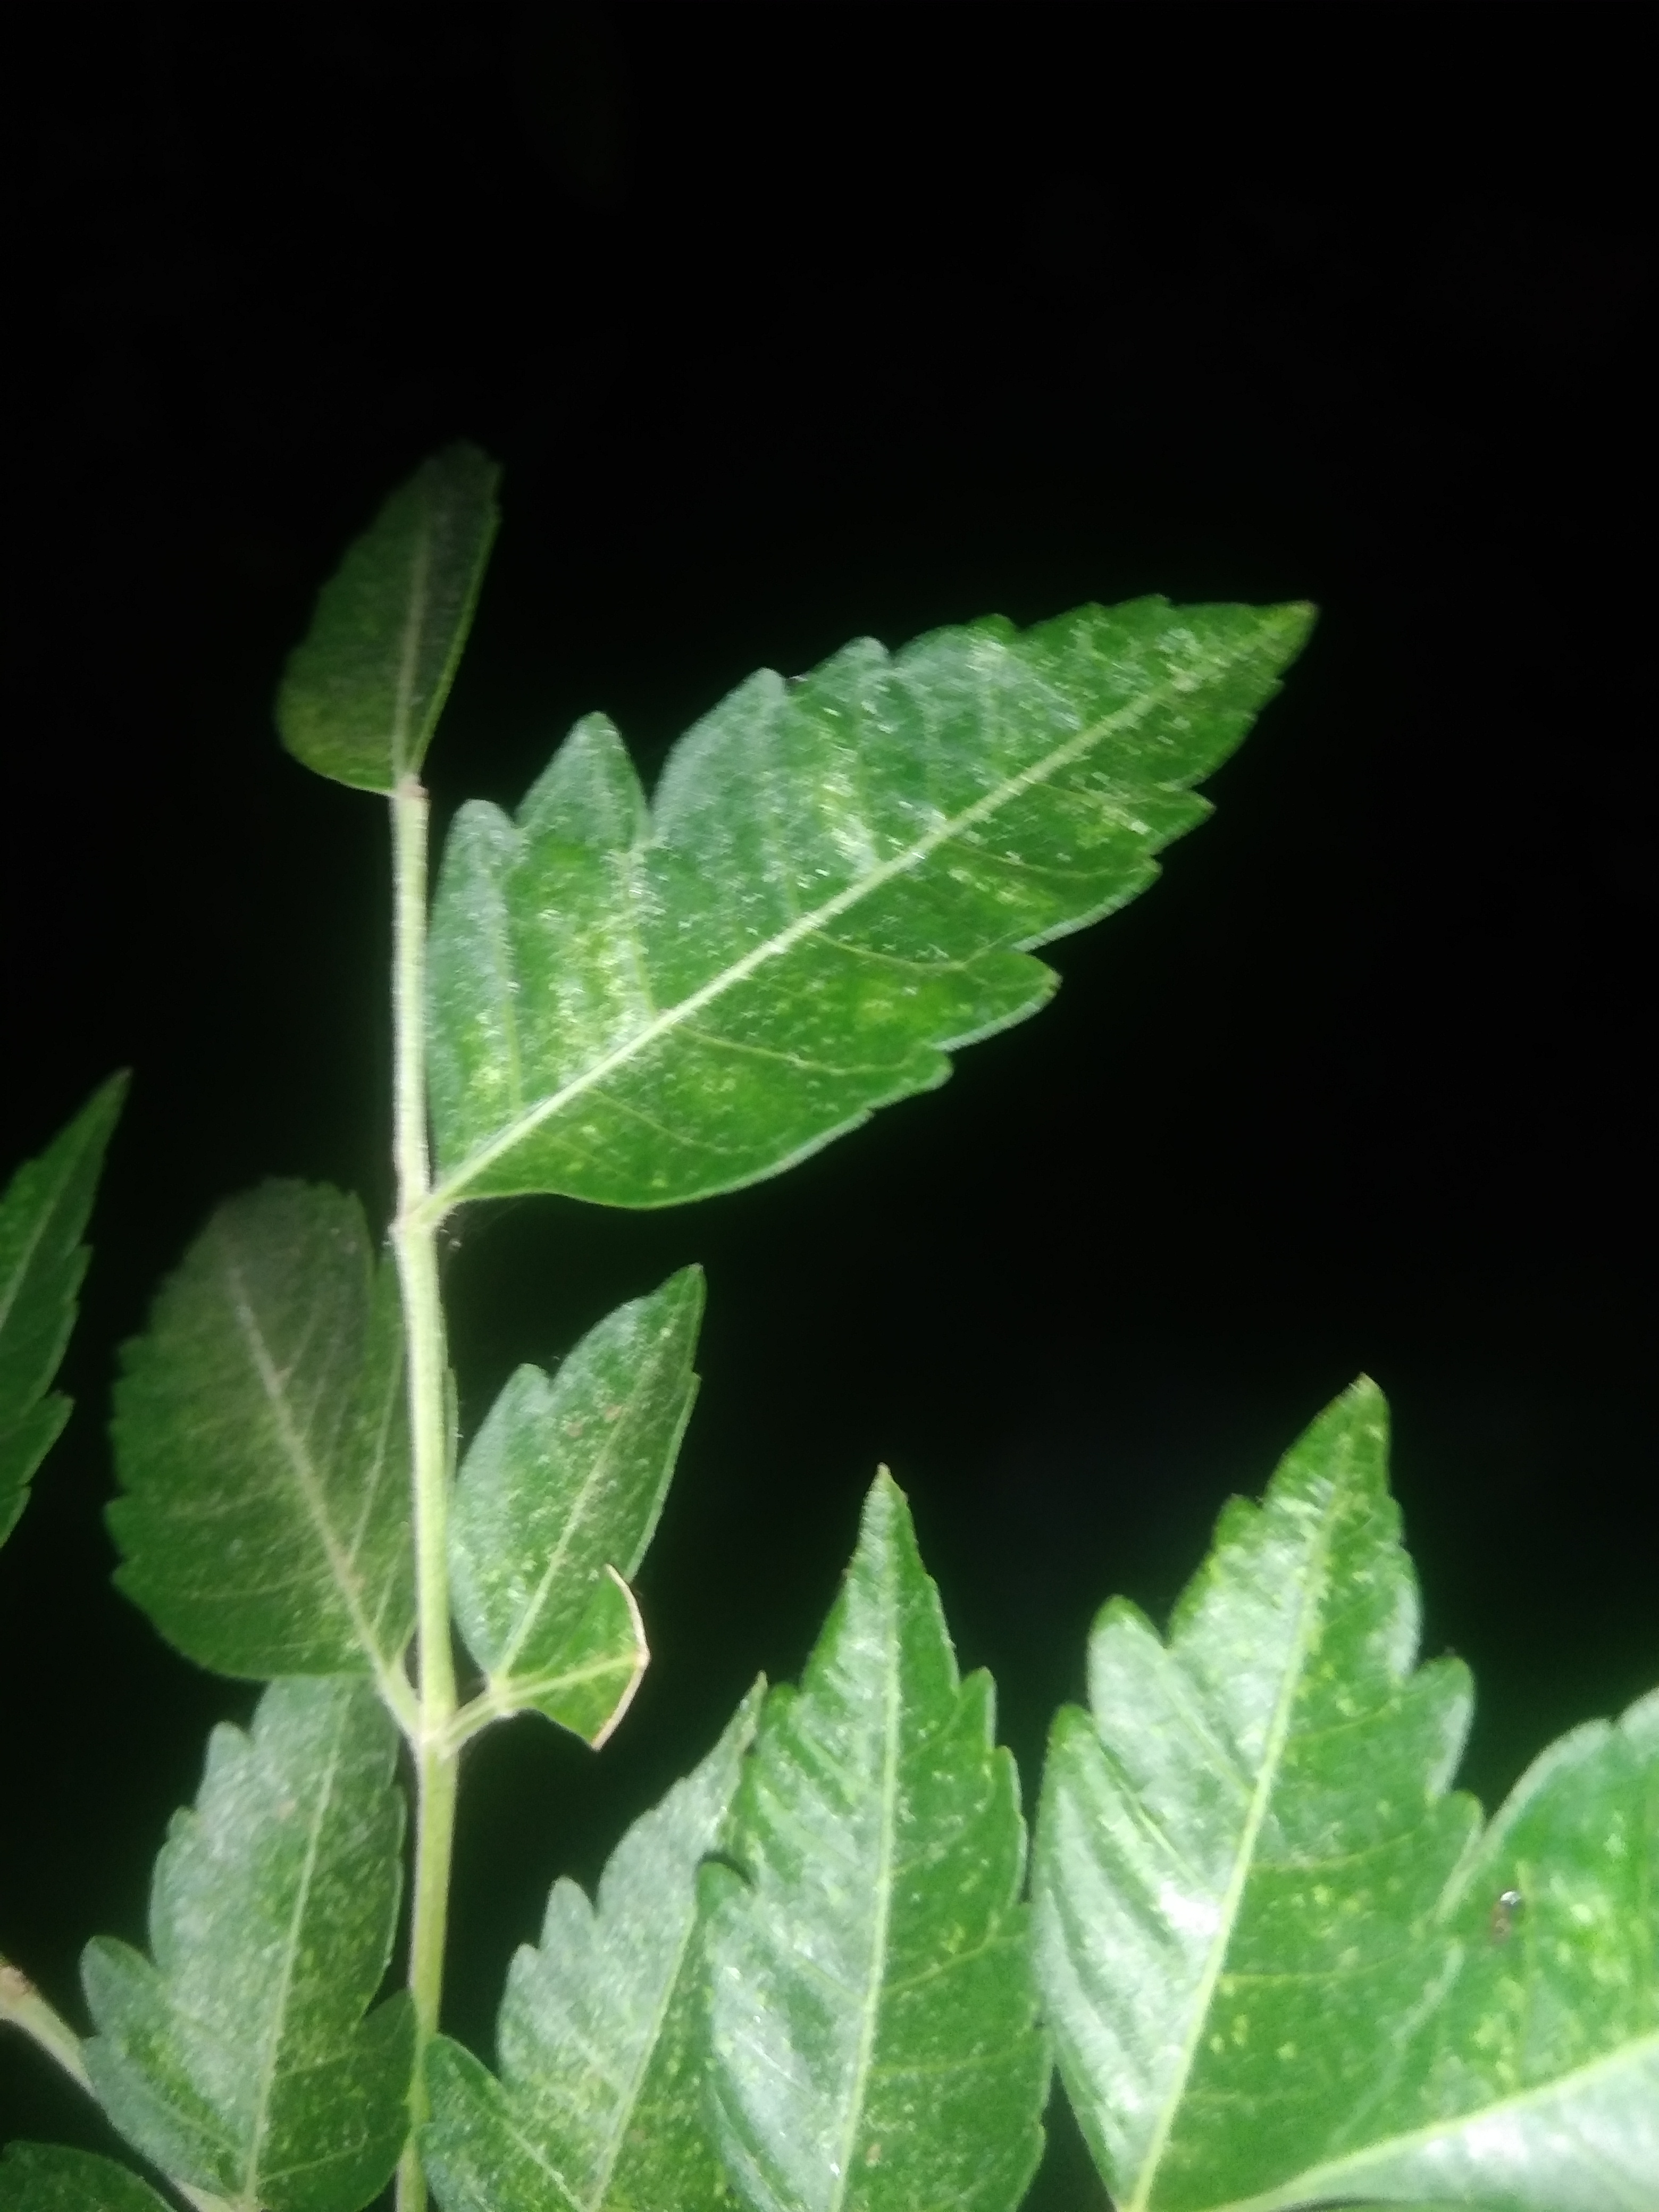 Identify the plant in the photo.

neem
